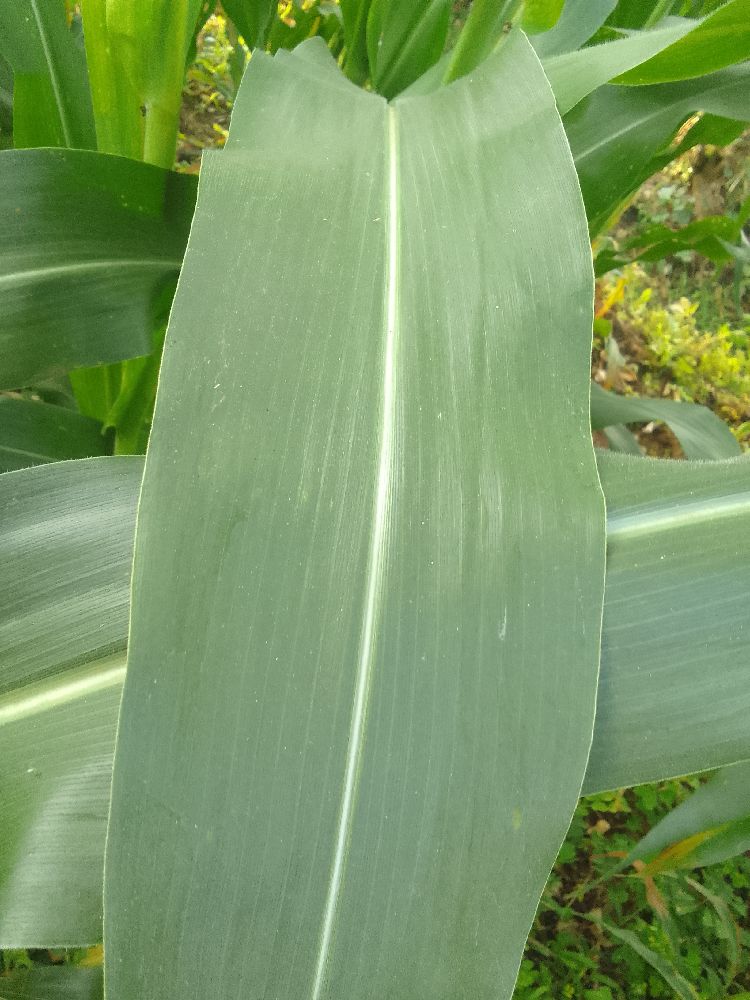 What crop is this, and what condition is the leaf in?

maize, healthy
